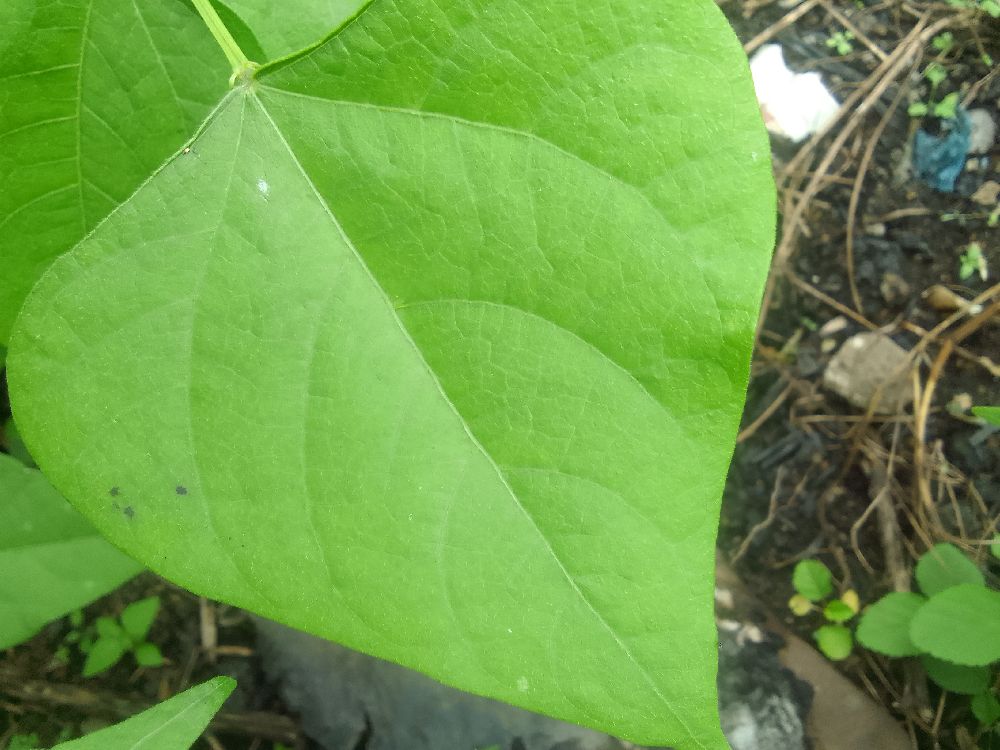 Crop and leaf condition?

common bean, healthy
